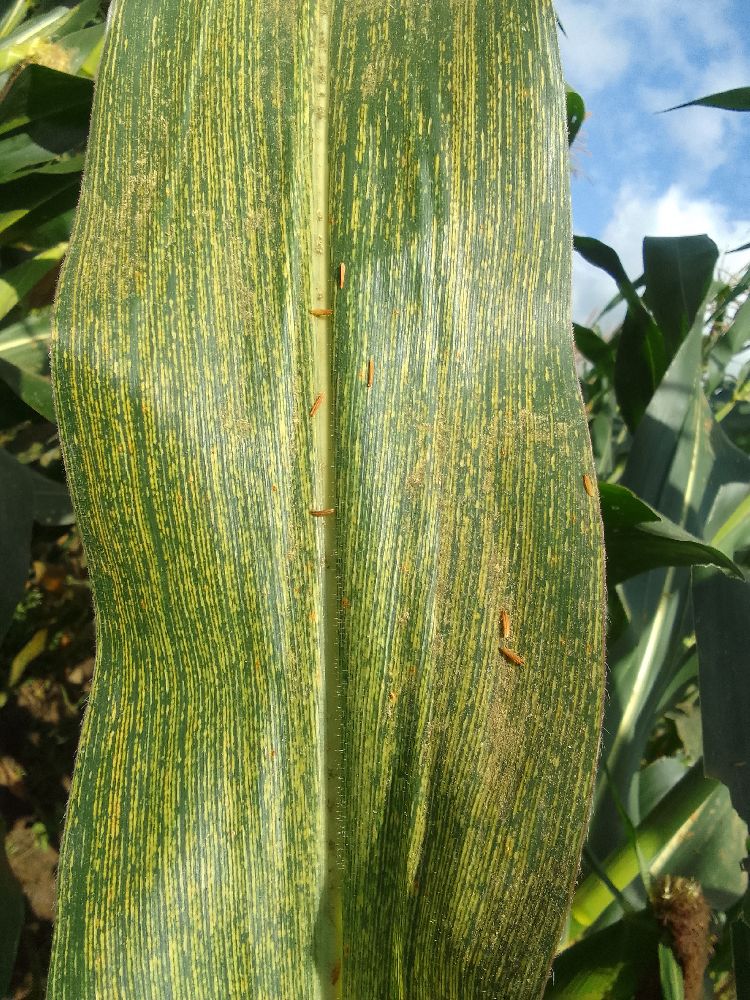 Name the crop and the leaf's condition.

maize, maize streak virus
